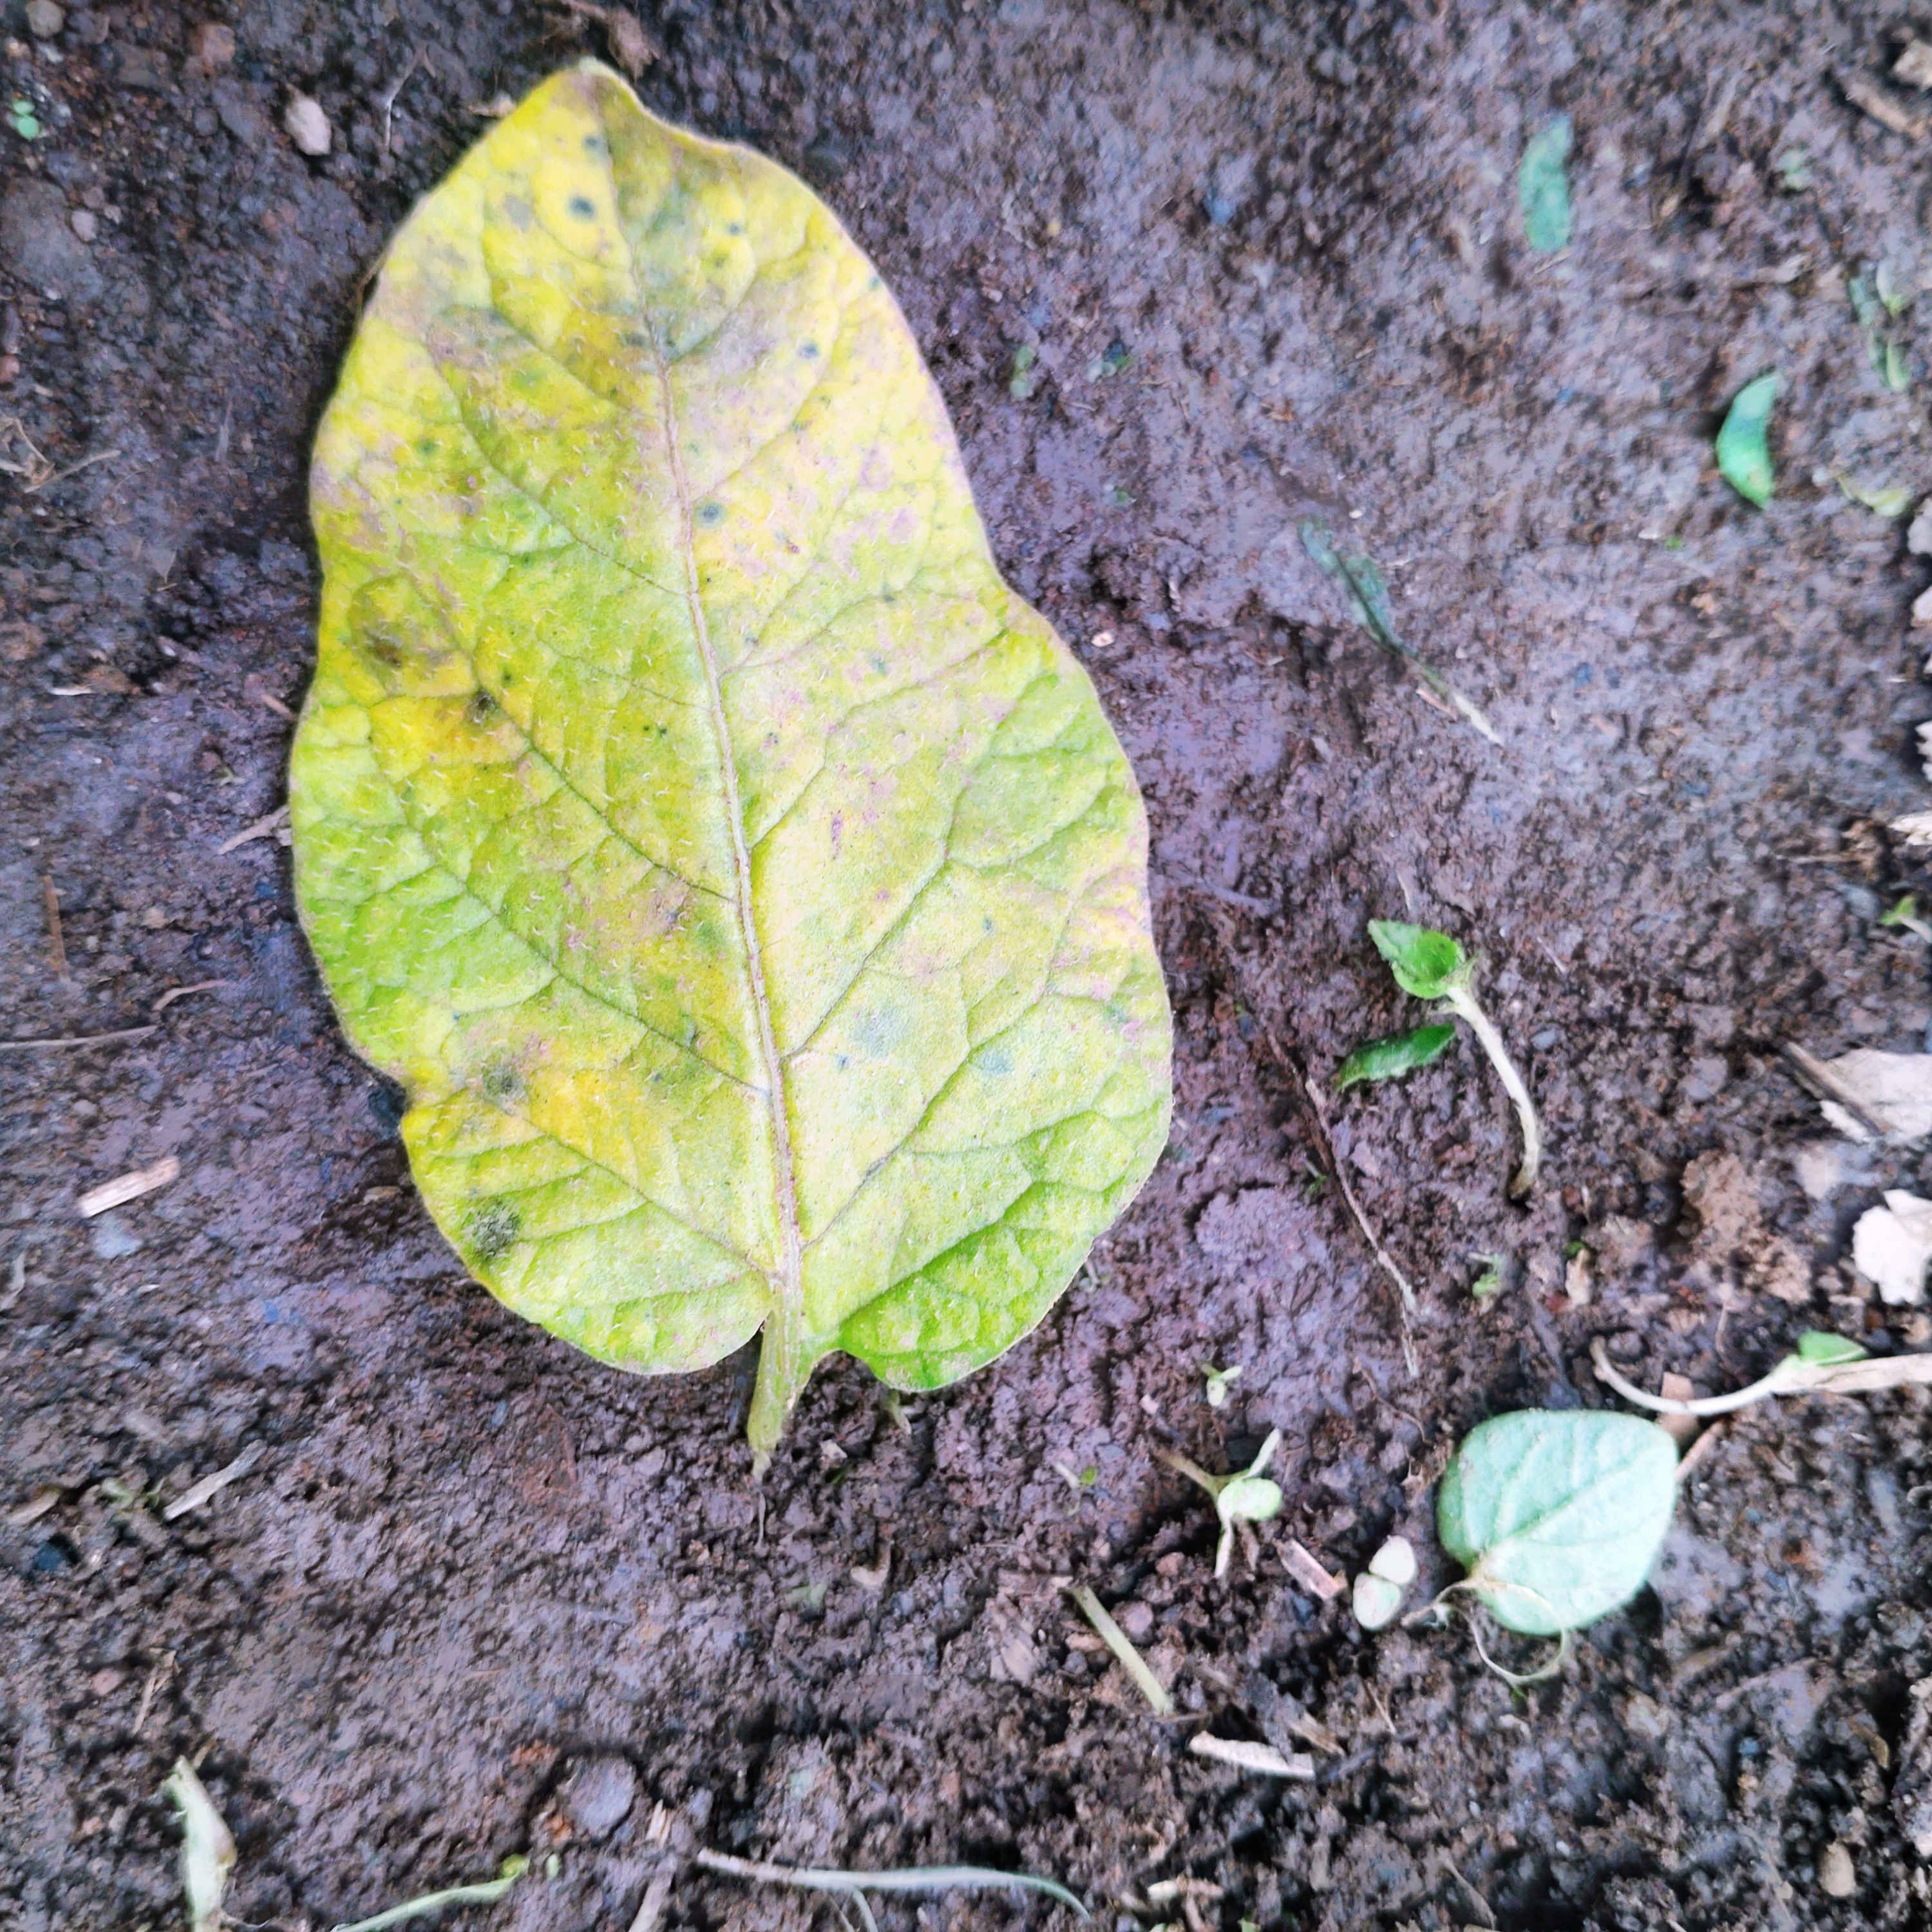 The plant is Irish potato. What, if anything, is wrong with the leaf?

late blight
